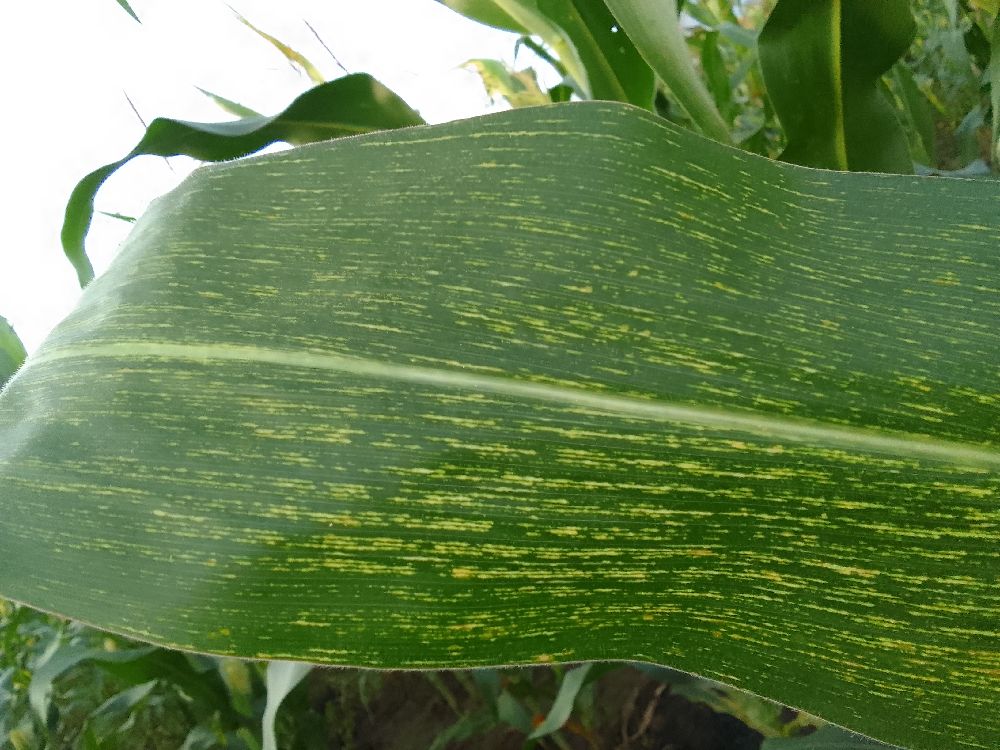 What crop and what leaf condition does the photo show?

maize, maize streak virus
